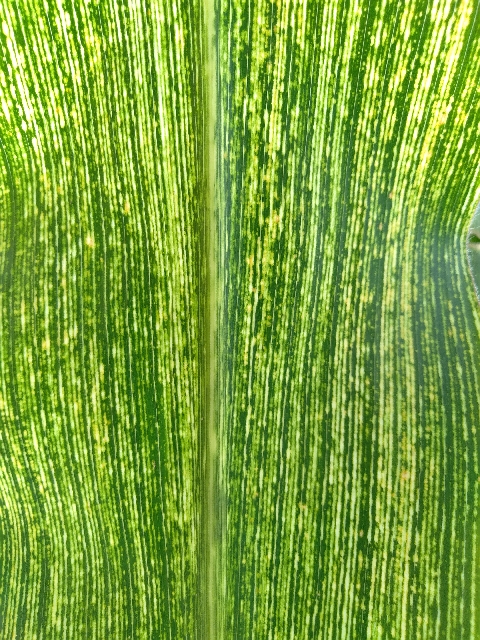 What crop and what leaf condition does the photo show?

maize, maize streak virus
